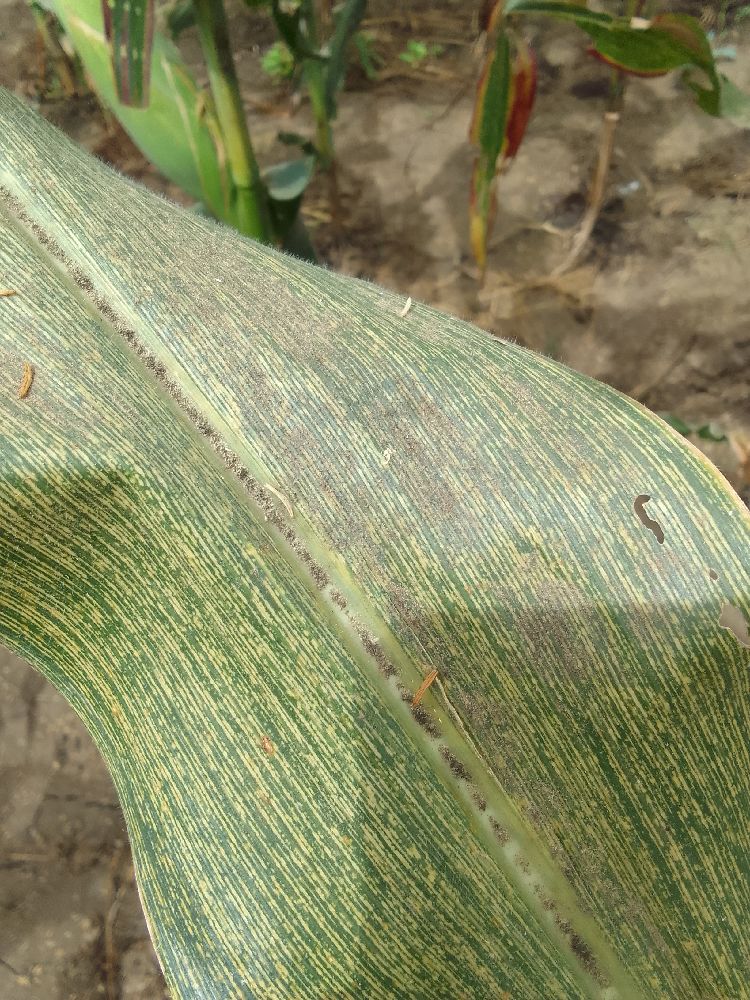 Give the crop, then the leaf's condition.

maize, maize streak virus
